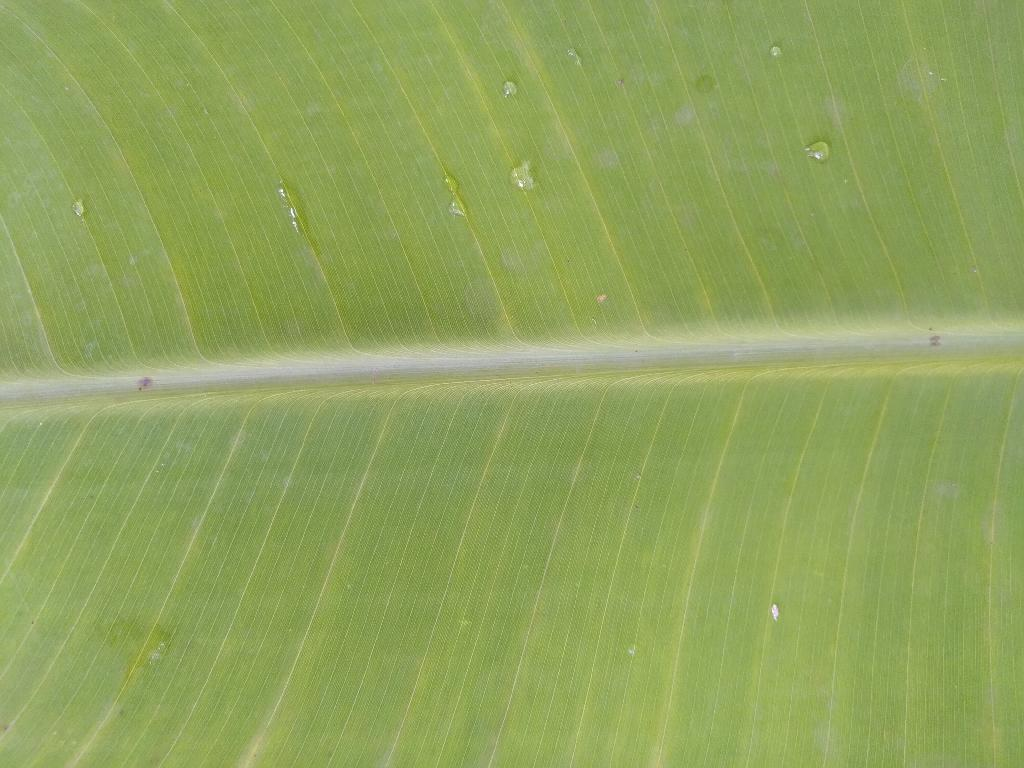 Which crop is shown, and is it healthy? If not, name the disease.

banana, healthy
